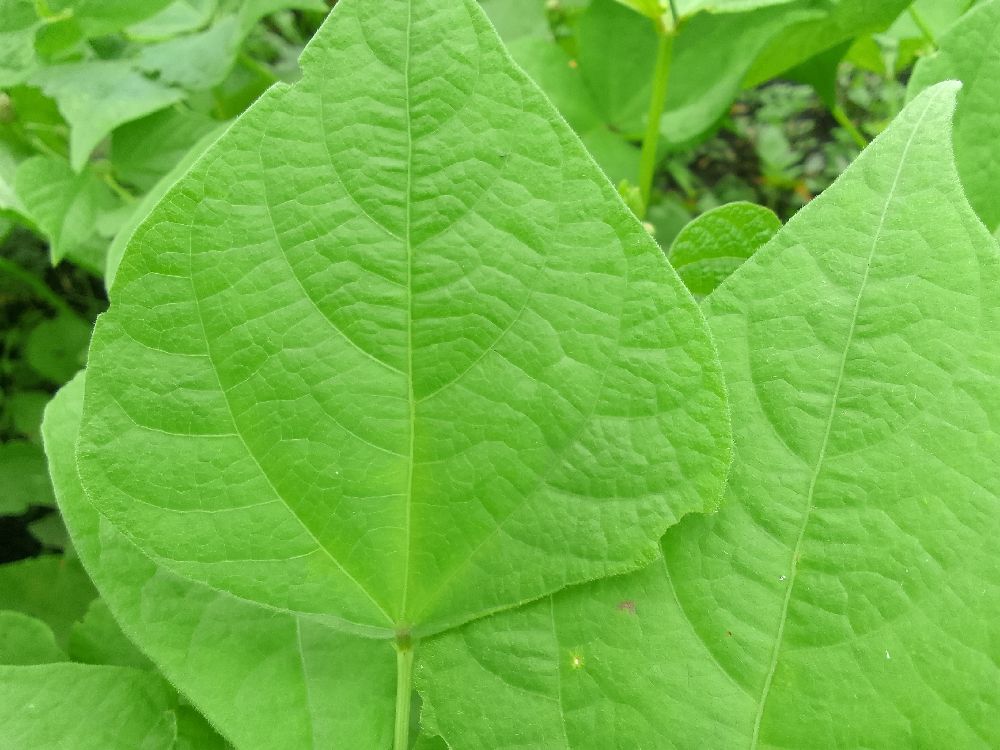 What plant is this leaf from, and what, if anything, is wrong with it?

common bean, healthy
